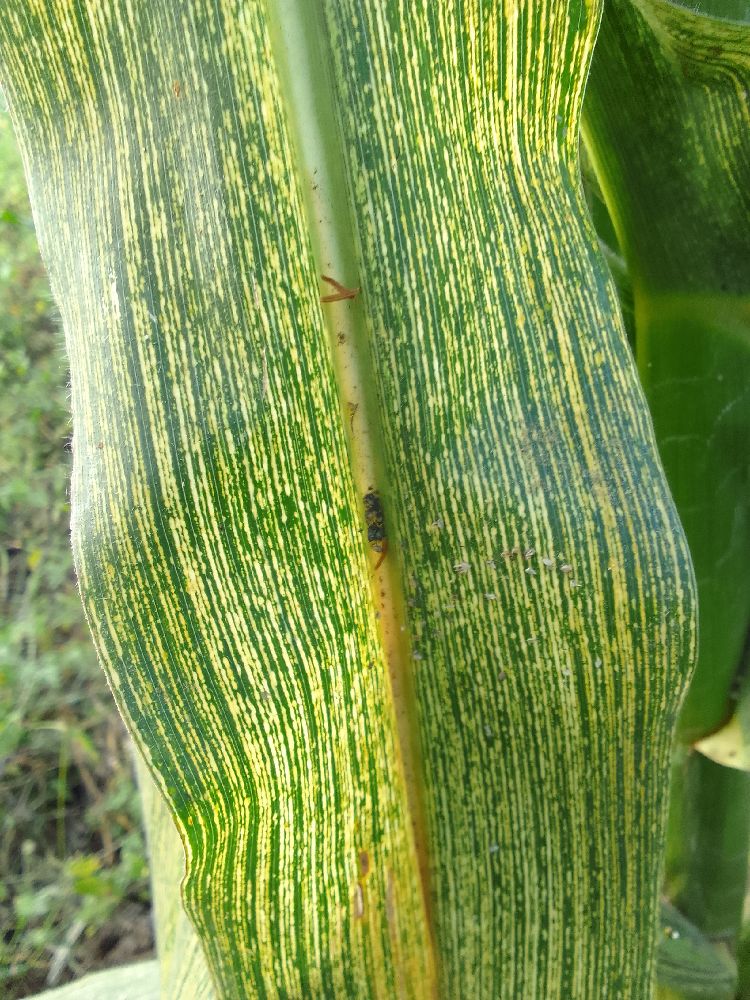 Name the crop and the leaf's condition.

maize, maize streak virus
